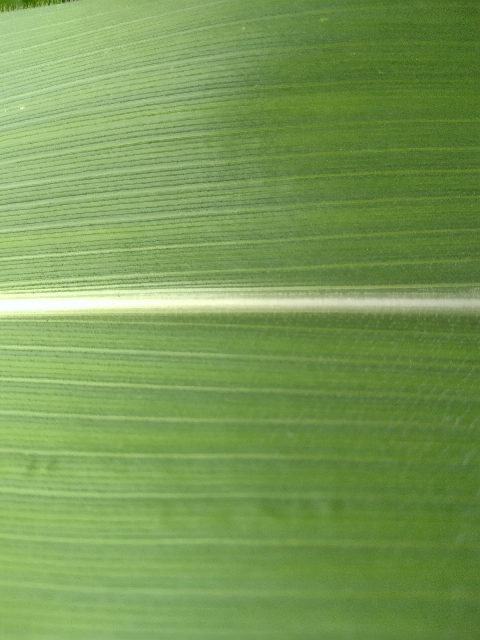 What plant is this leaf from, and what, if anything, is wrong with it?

maize, healthy
